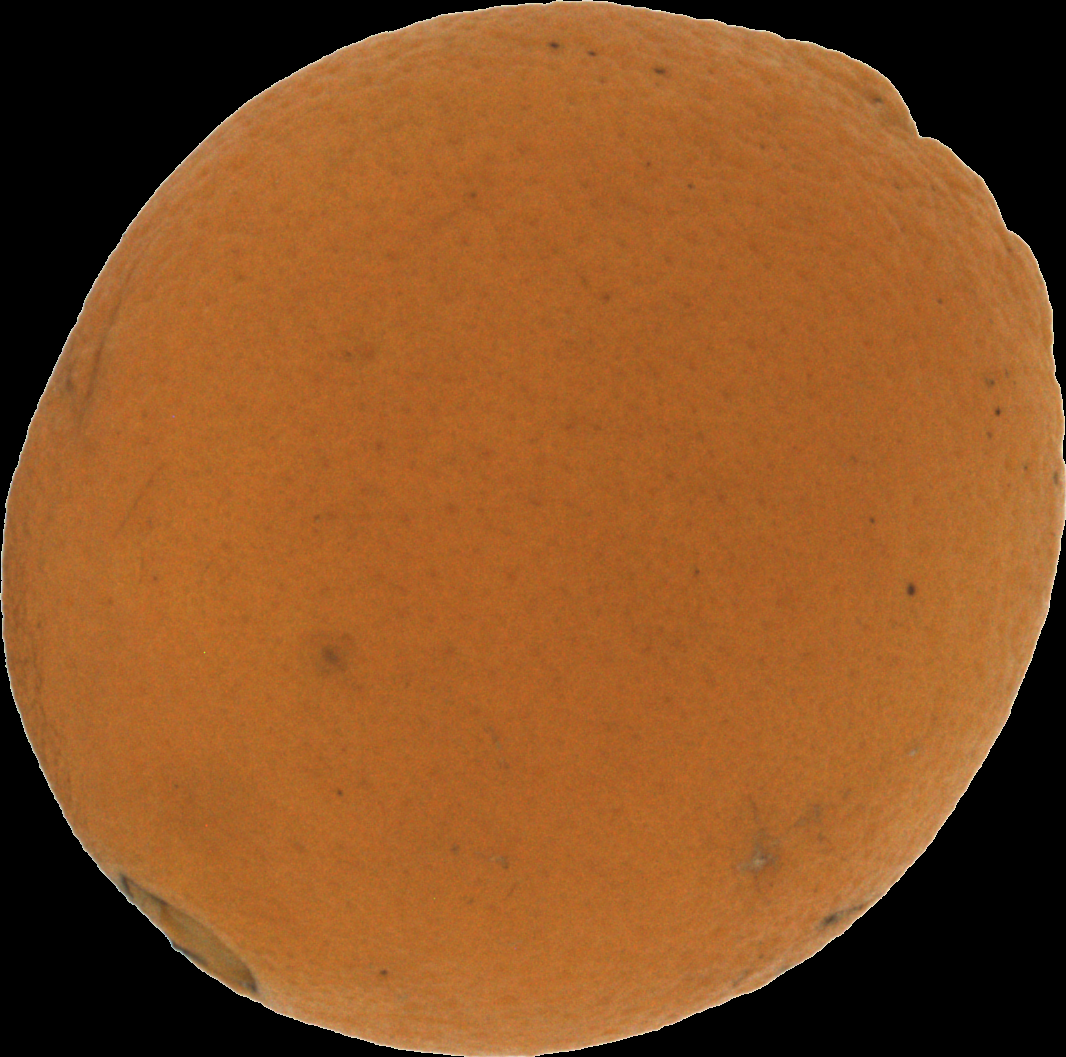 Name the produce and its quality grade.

orange, bad
